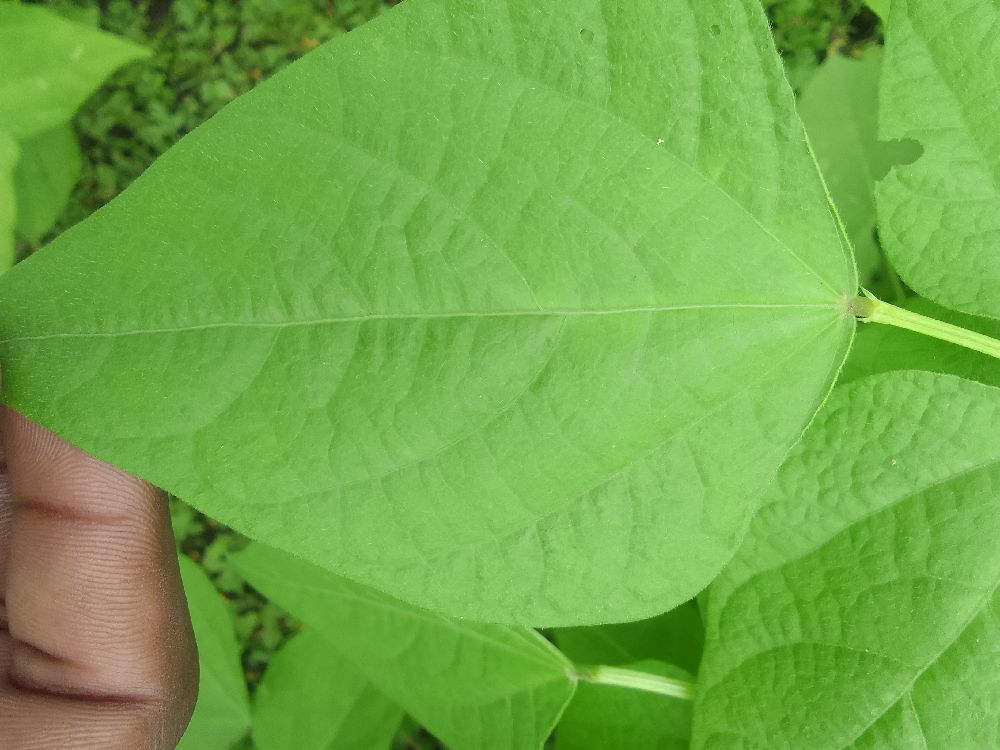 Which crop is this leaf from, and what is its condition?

common bean, healthy
